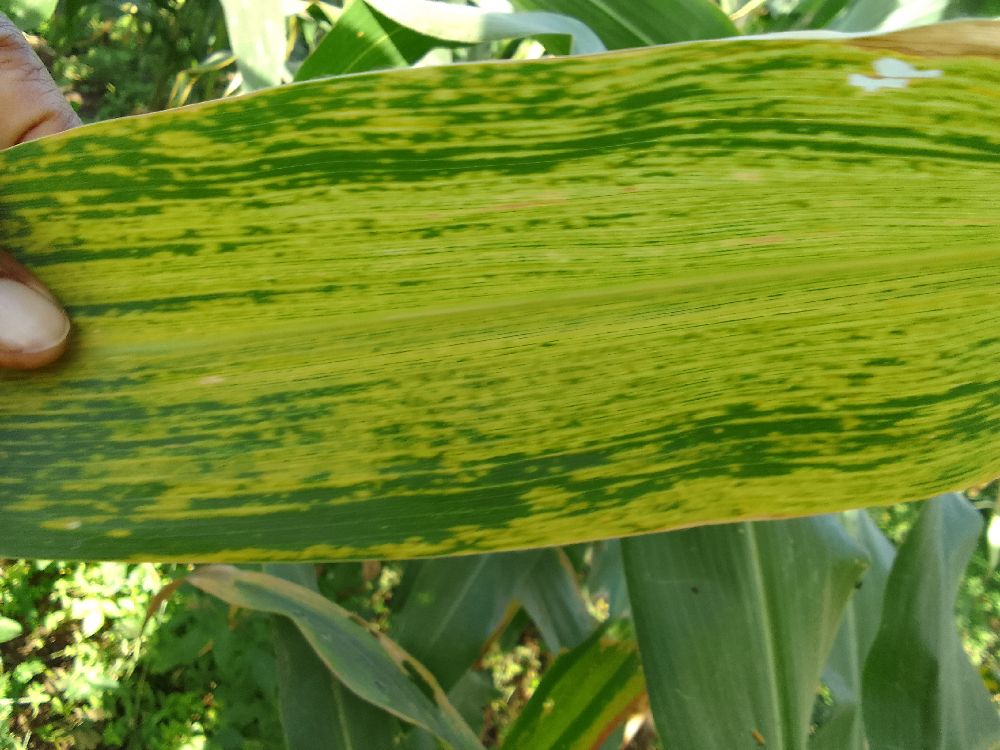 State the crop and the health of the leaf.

maize, maize lethal necrosis
